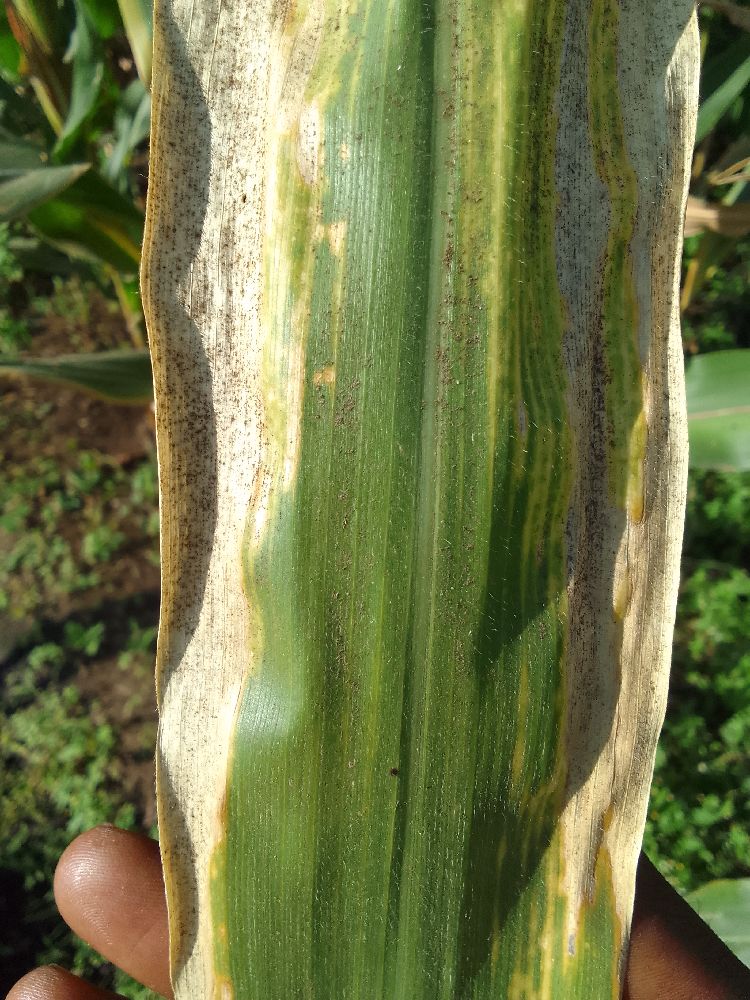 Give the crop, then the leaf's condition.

maize, maize lethal necrosis
